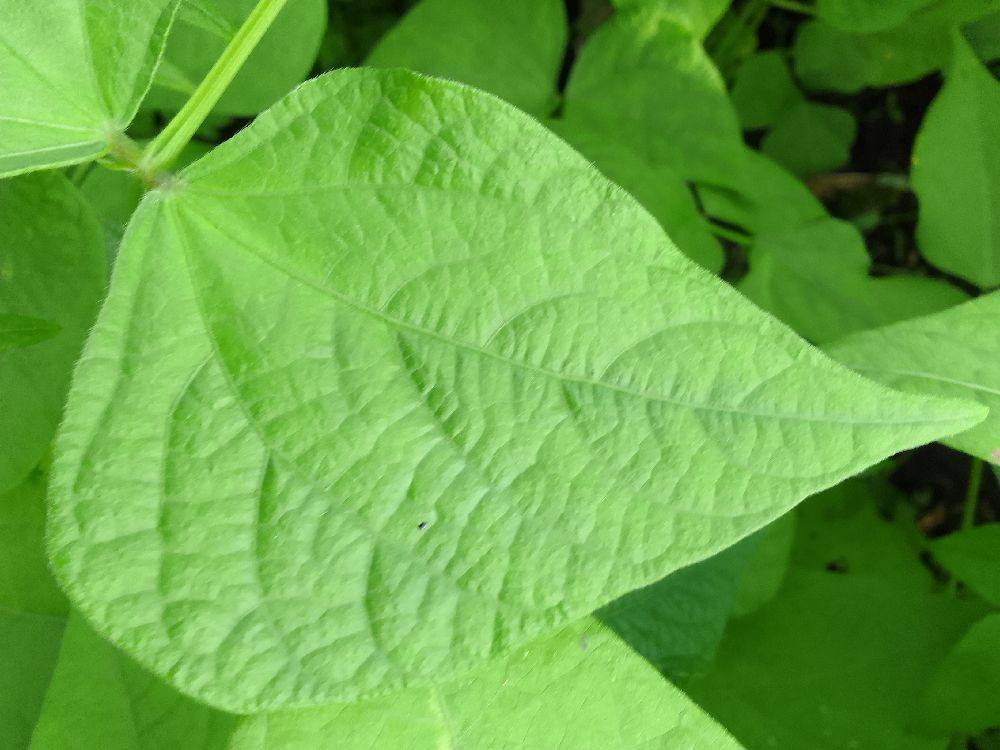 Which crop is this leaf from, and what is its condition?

common bean, healthy
